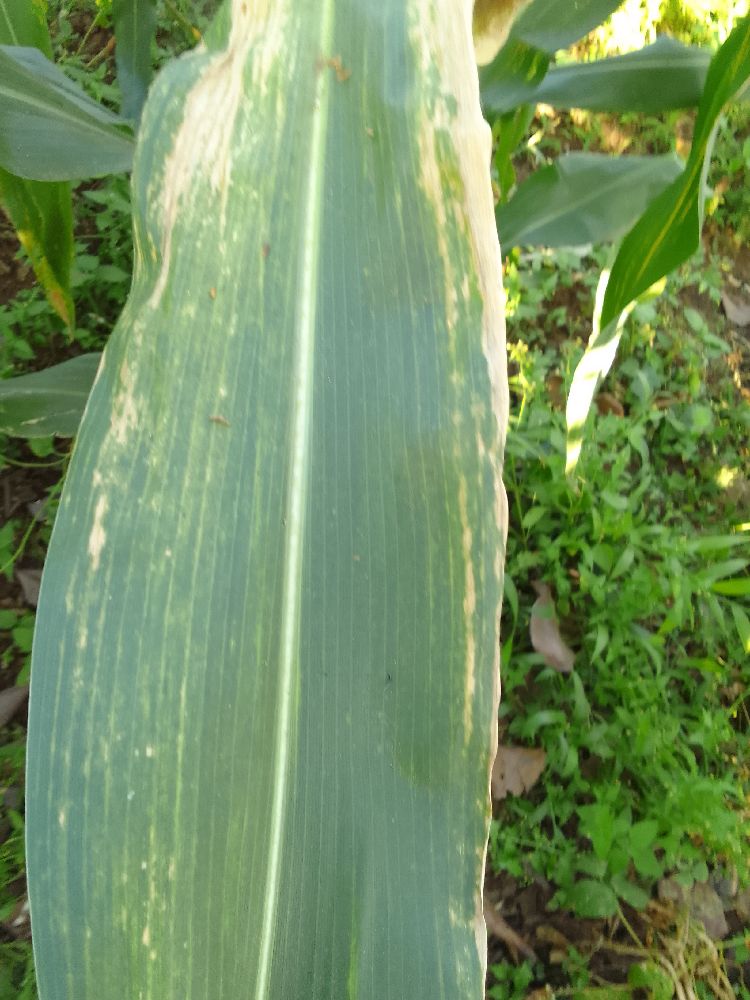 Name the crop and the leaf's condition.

maize, maize lethal necrosis
